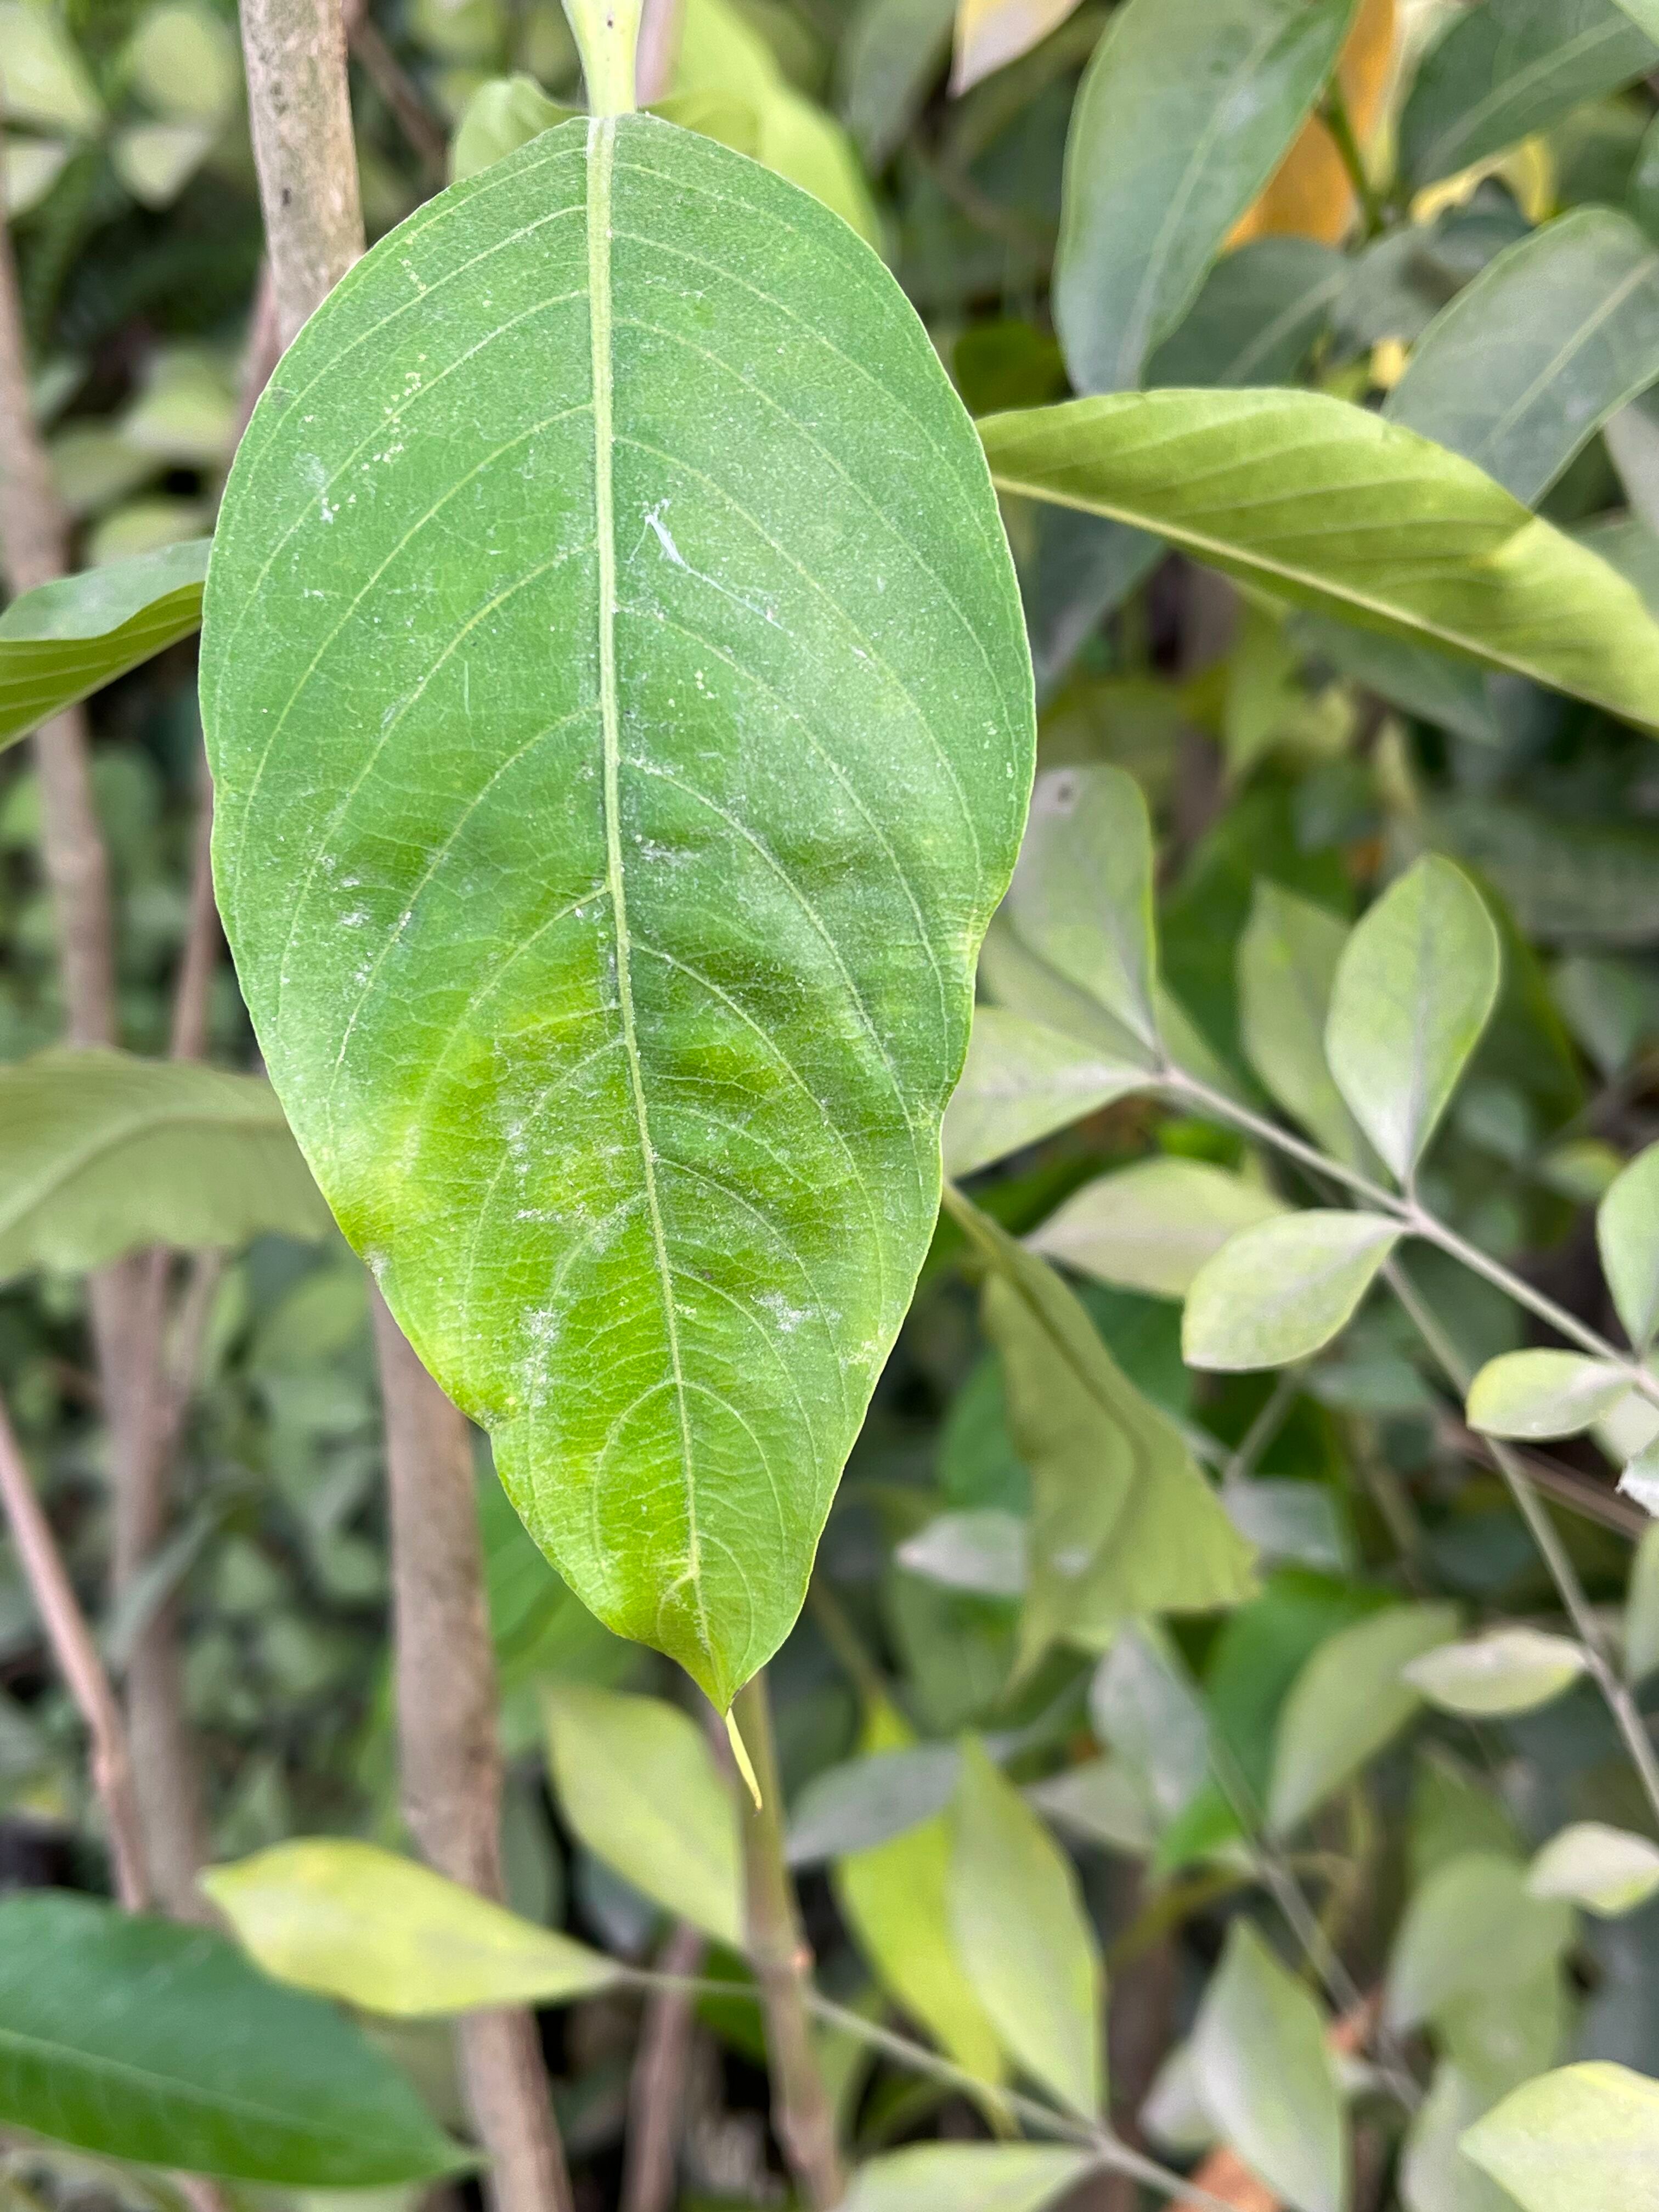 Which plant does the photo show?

vasaka
